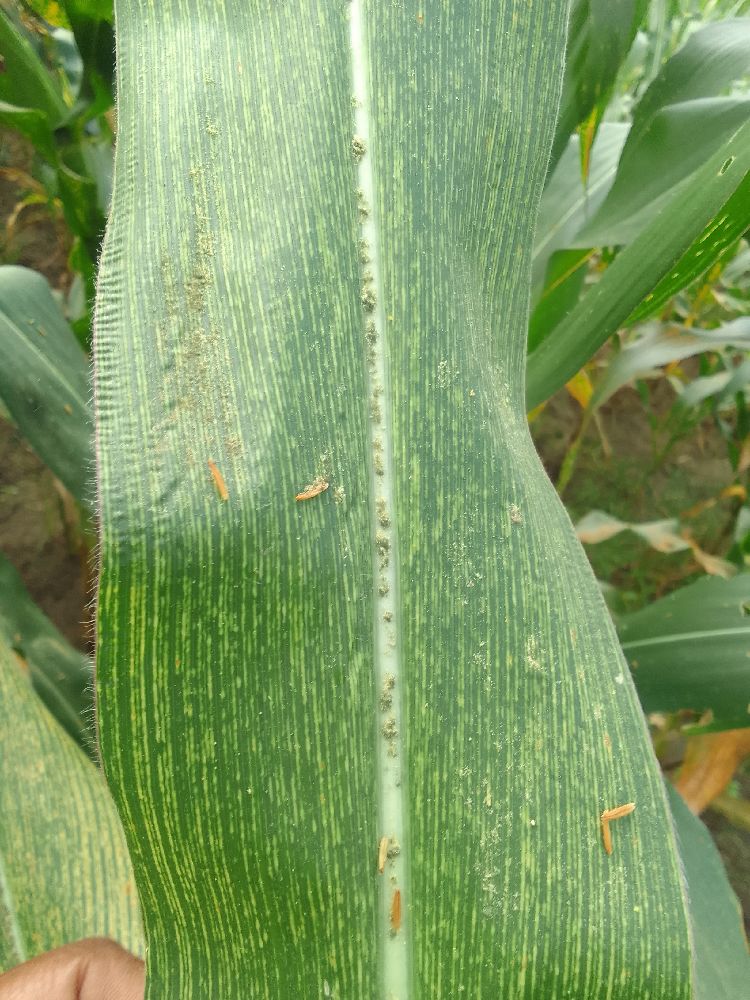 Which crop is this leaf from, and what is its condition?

maize, maize streak virus
